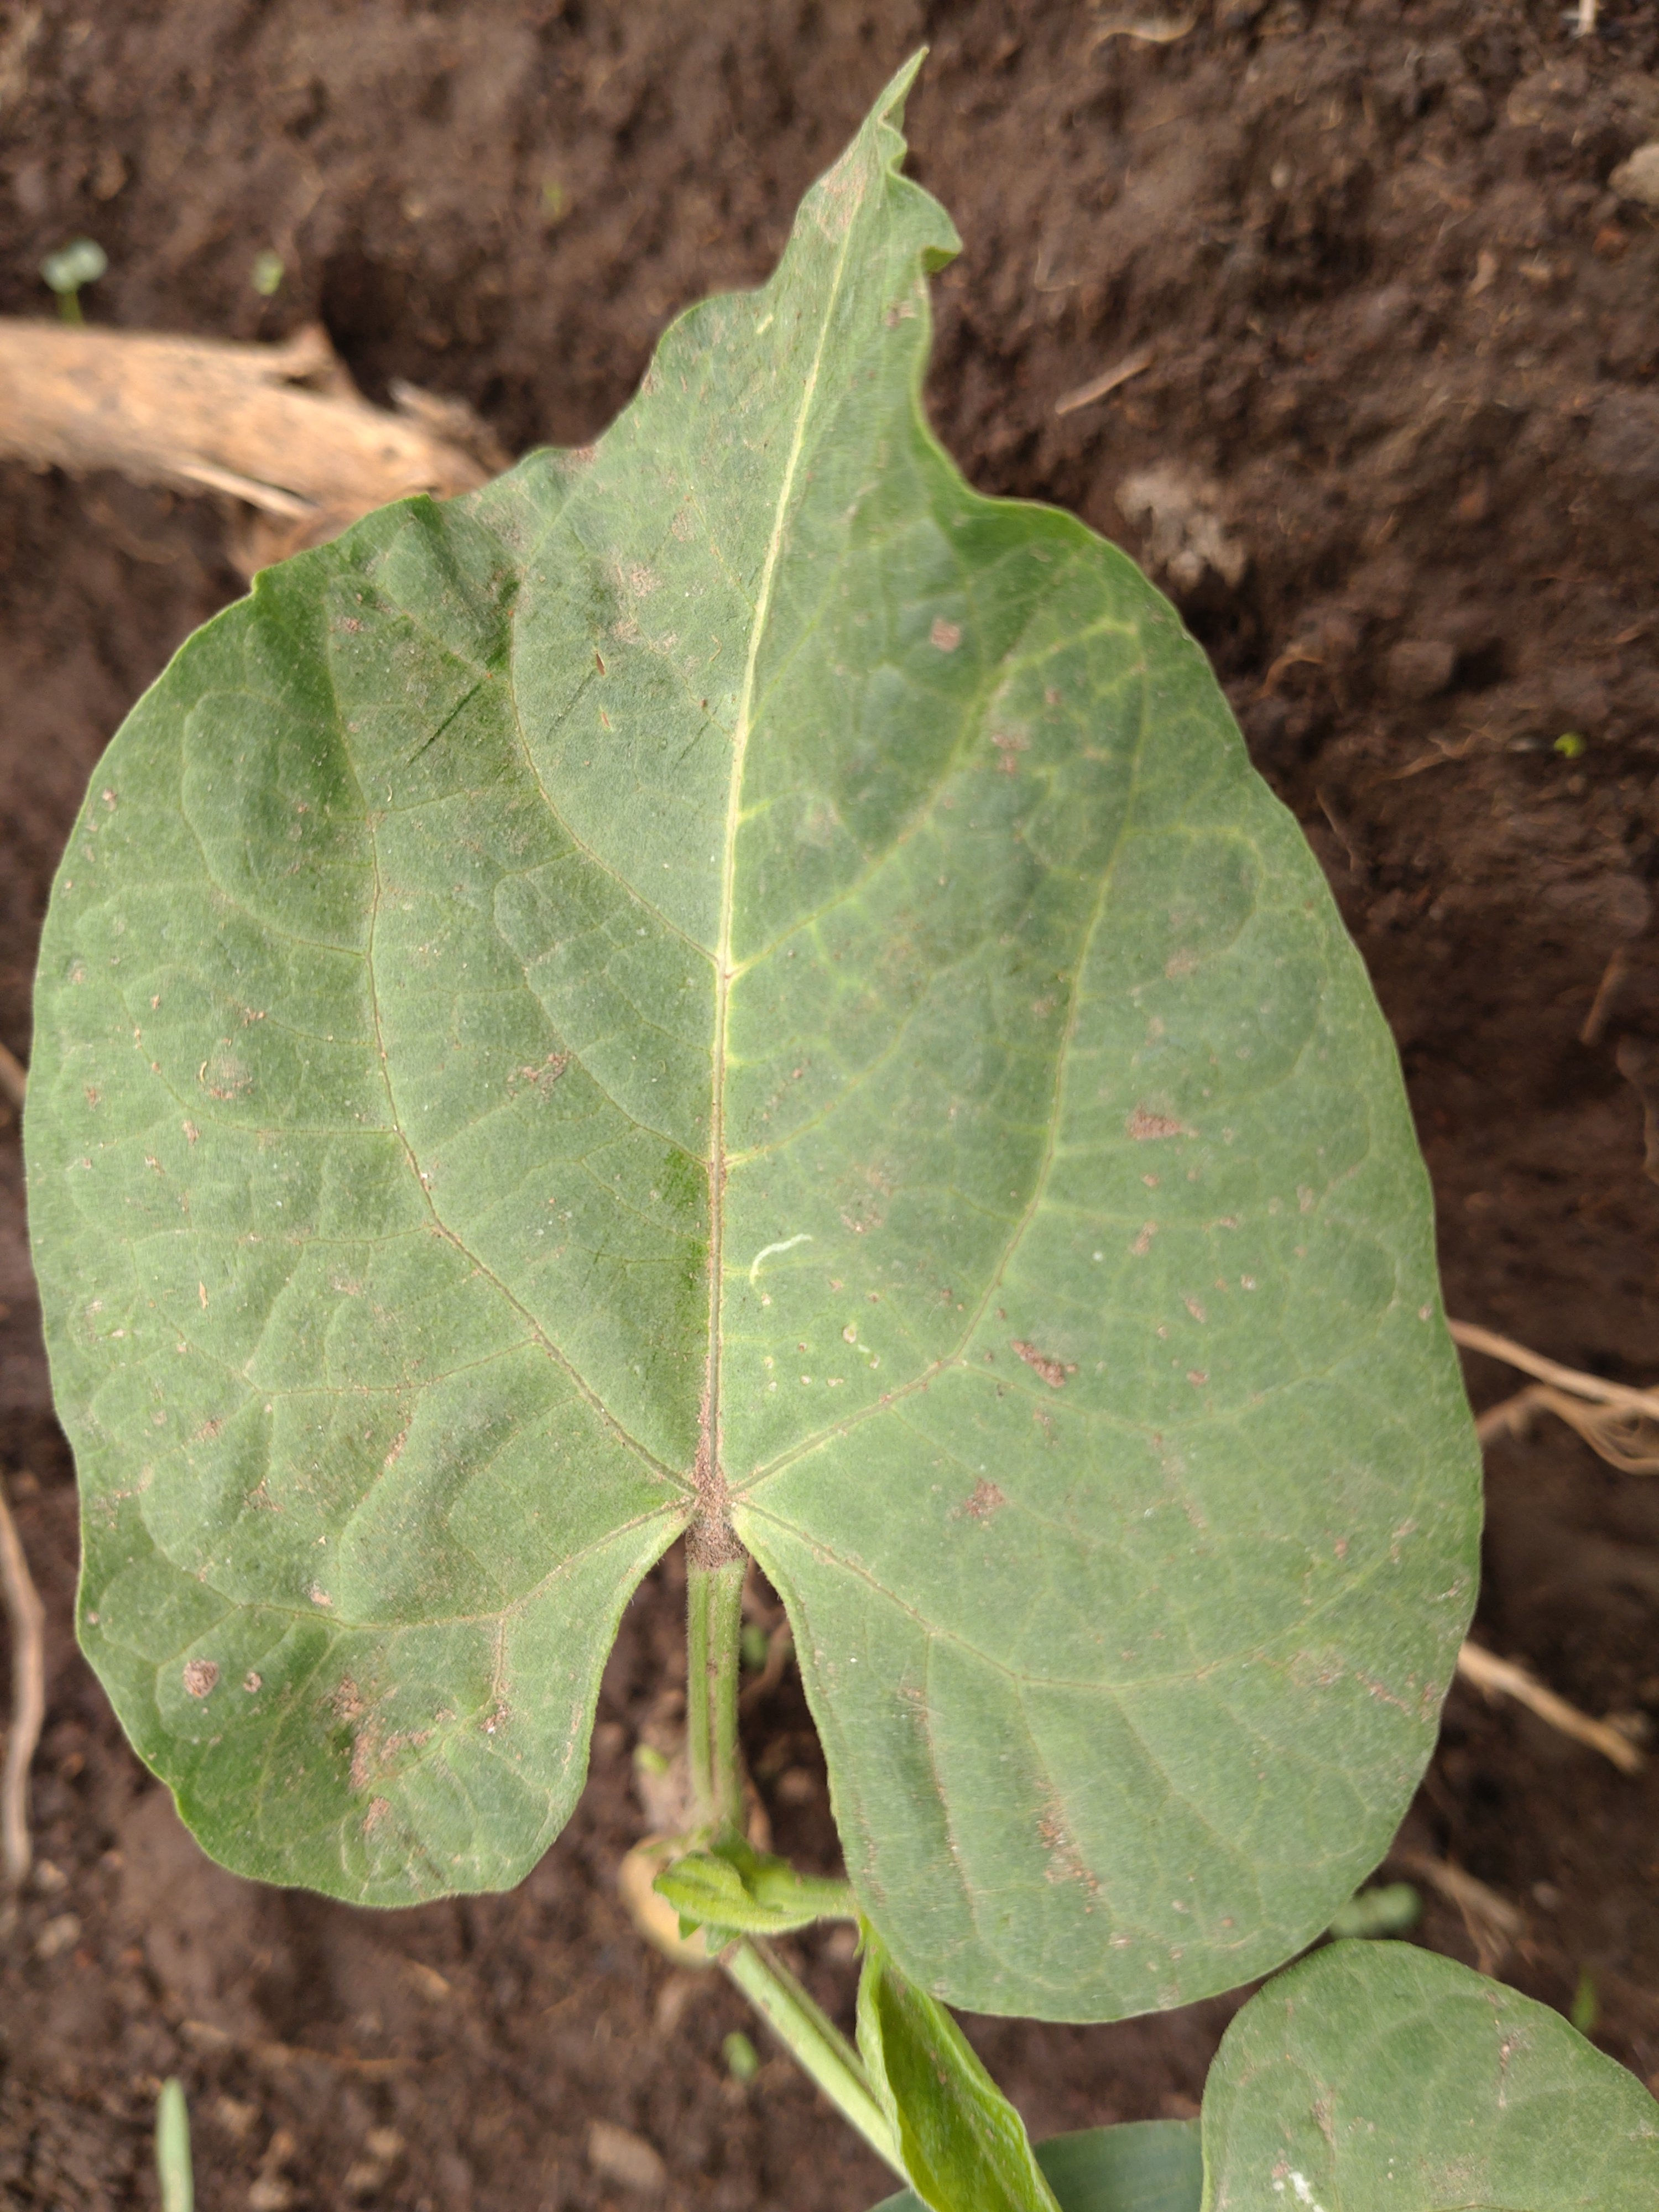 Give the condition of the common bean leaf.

healthy
